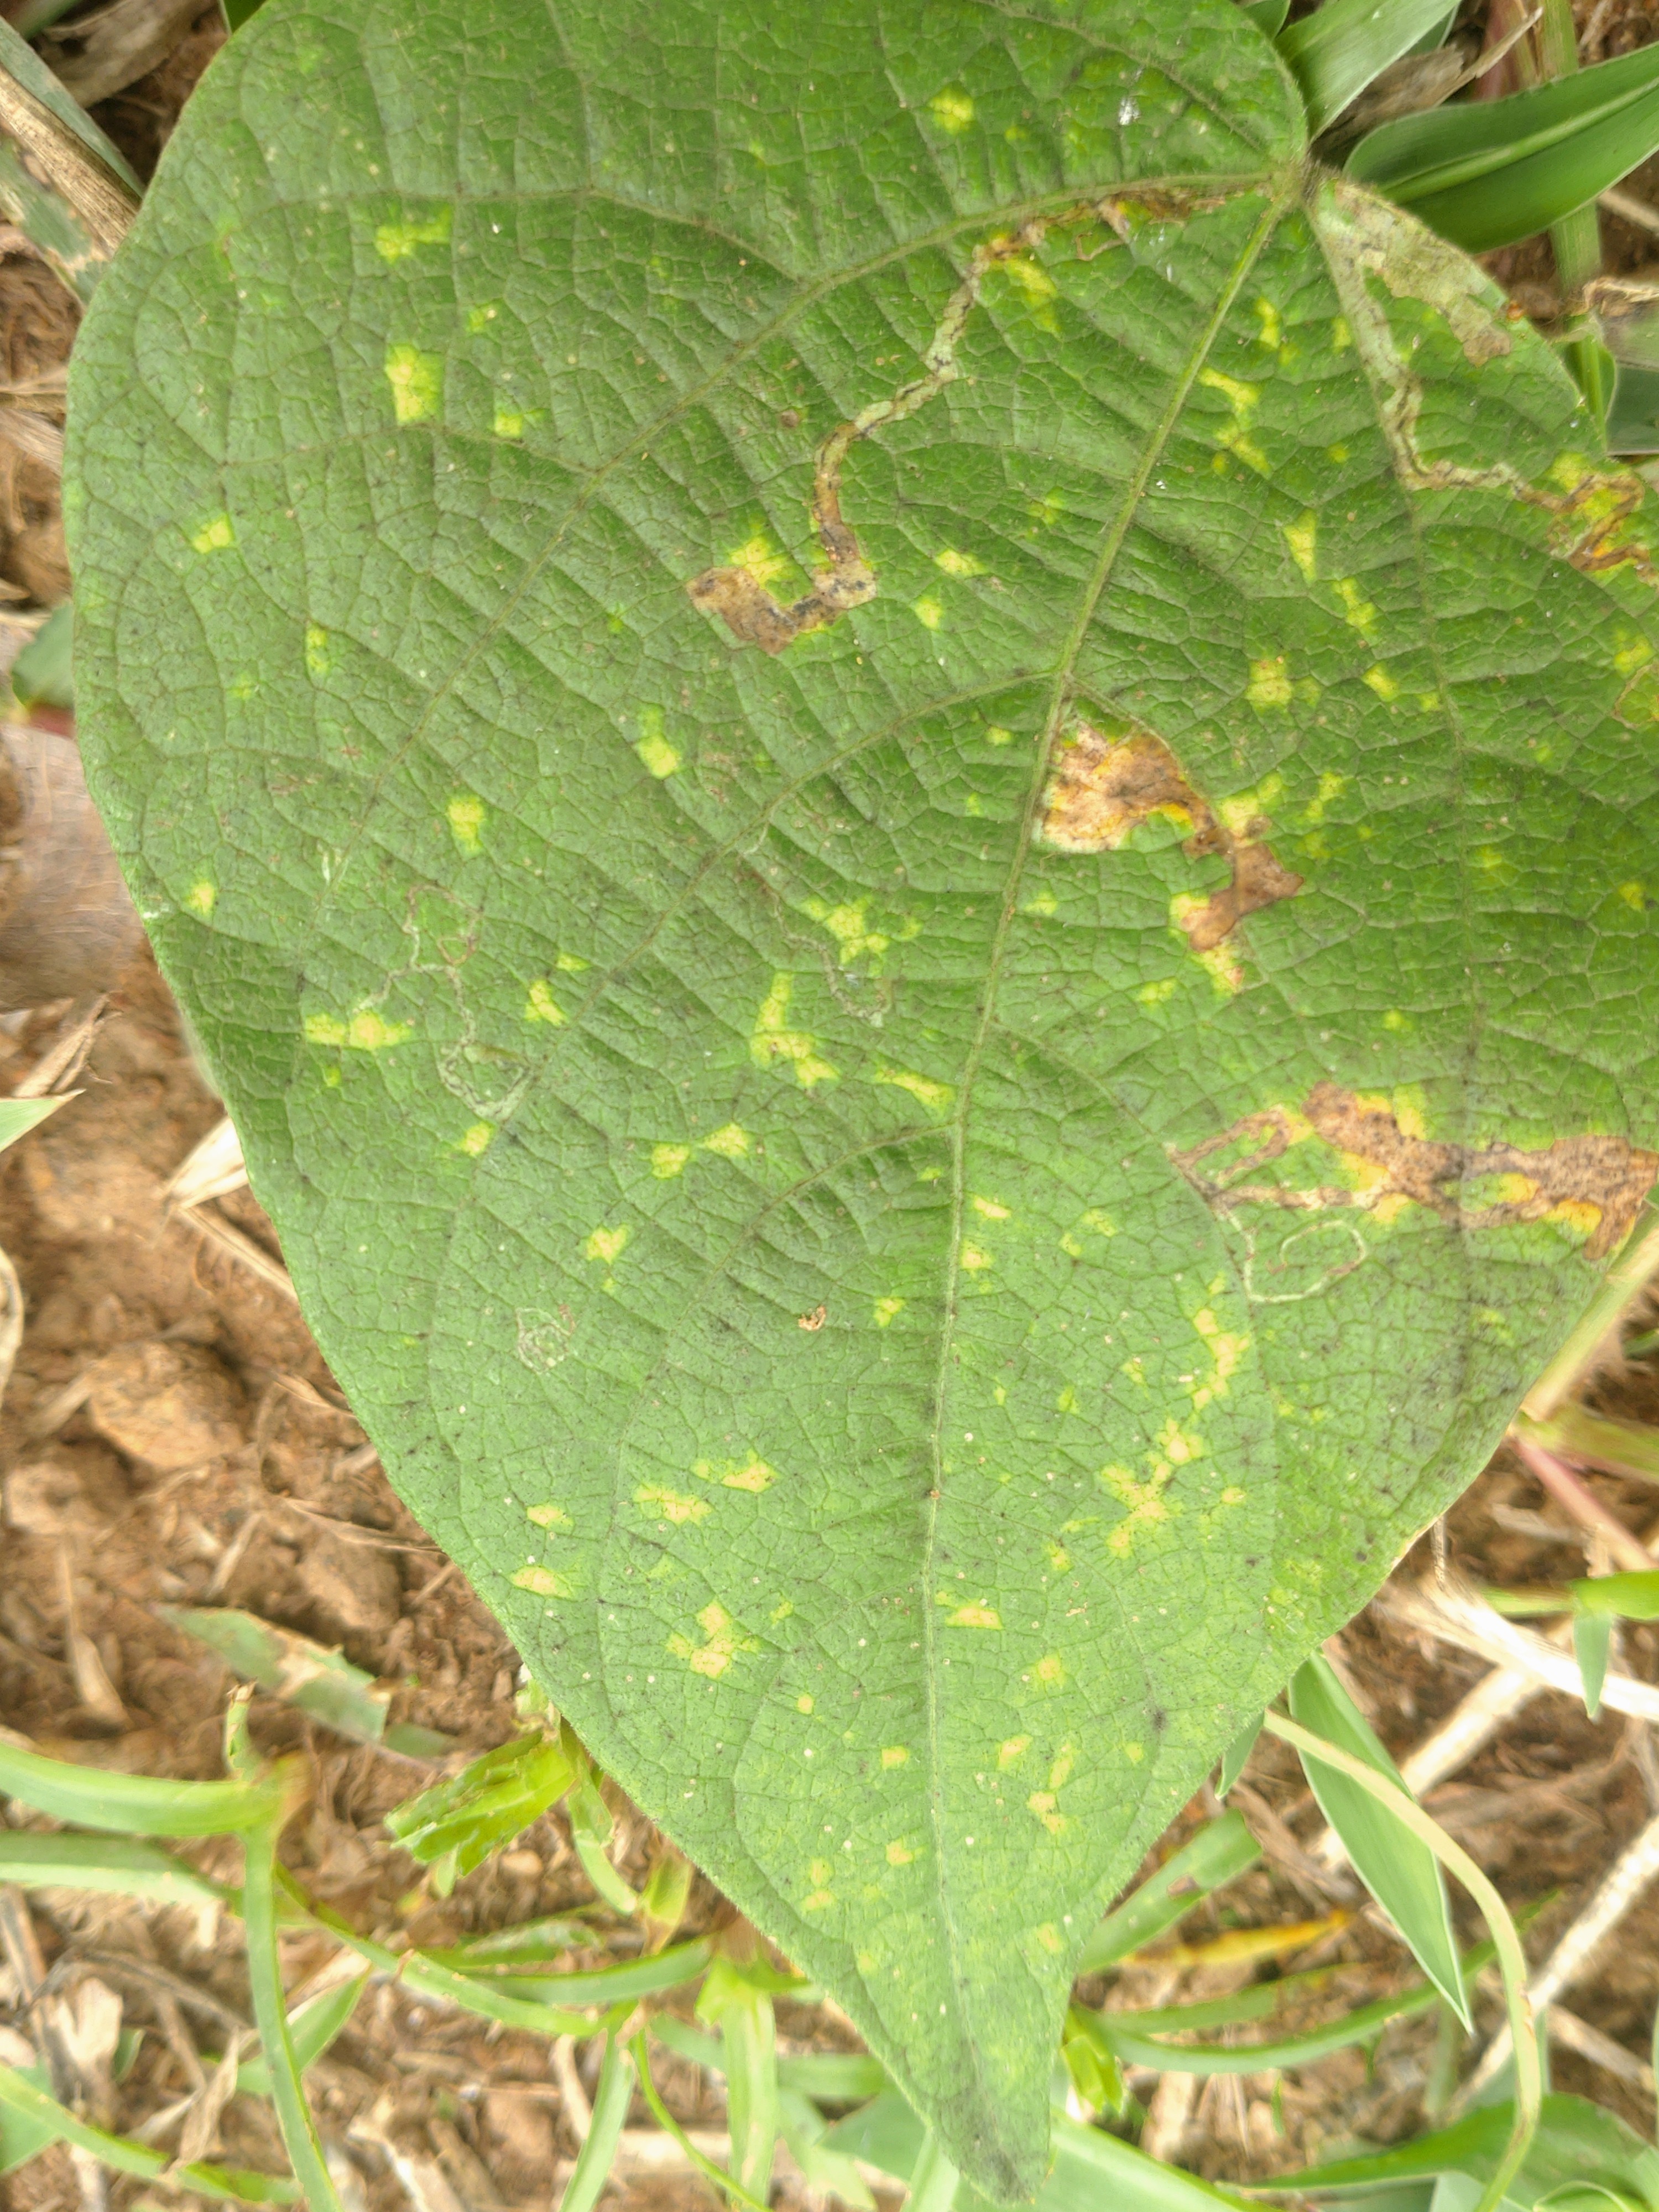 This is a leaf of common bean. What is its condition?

rust
